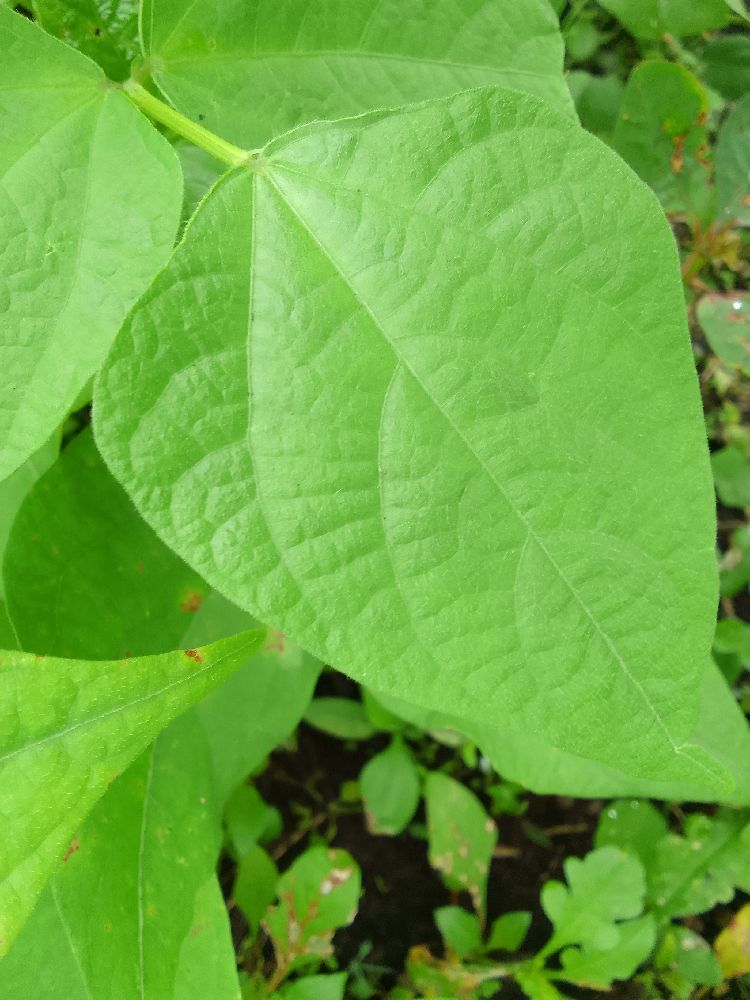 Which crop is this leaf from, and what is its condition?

common bean, healthy
